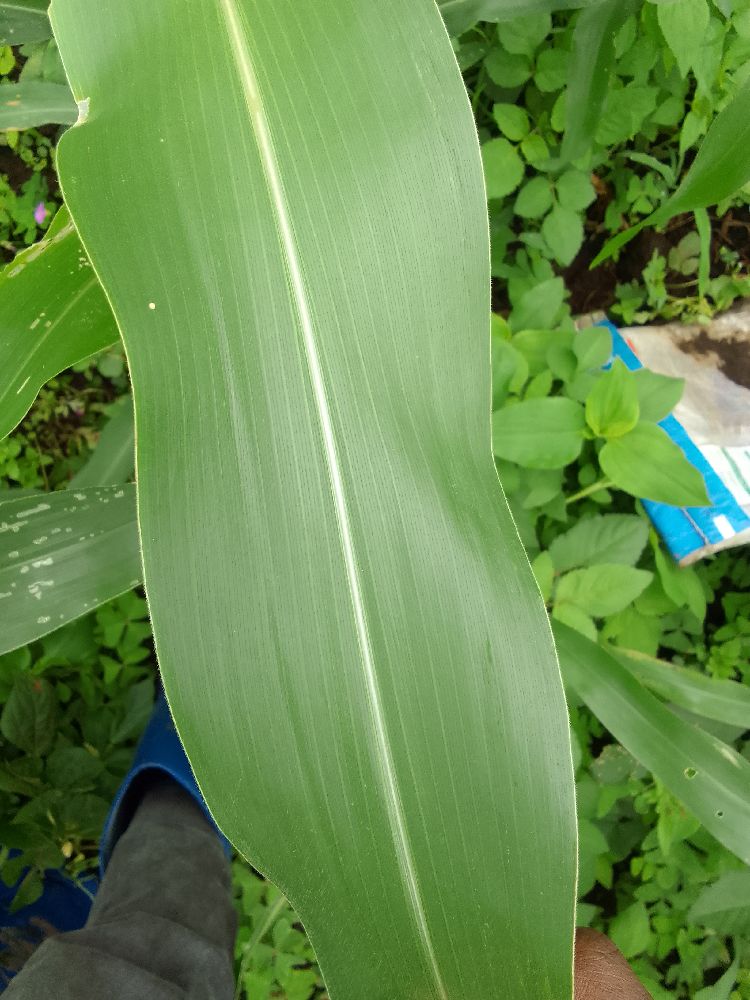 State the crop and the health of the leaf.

maize, healthy
